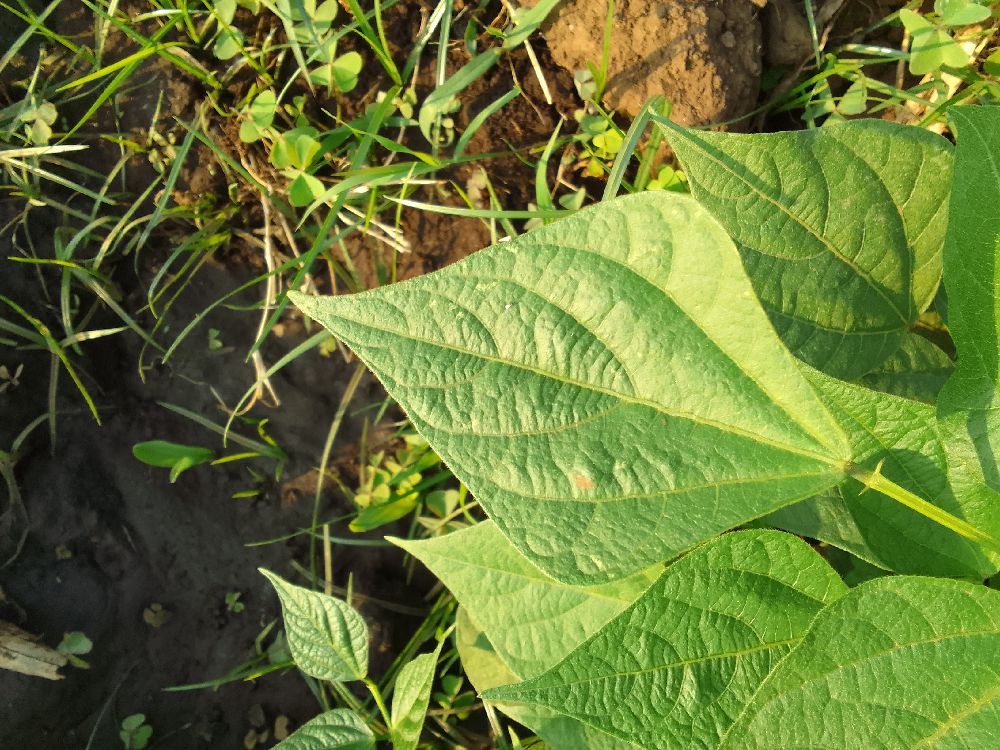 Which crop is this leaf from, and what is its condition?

common bean, healthy
